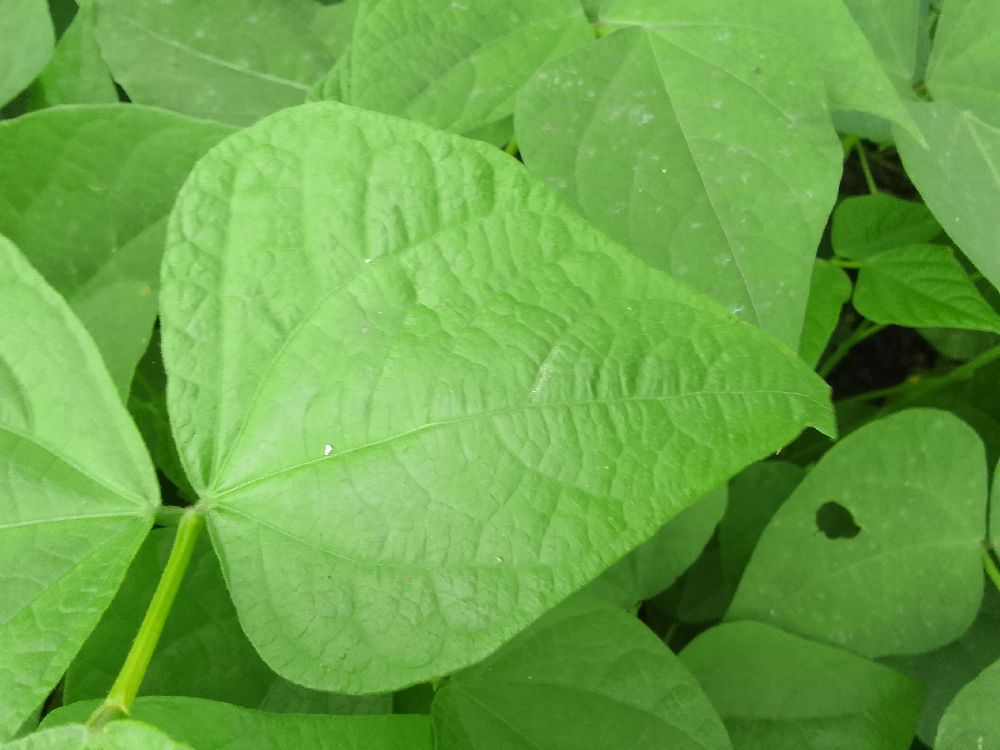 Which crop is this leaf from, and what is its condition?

common bean, healthy
